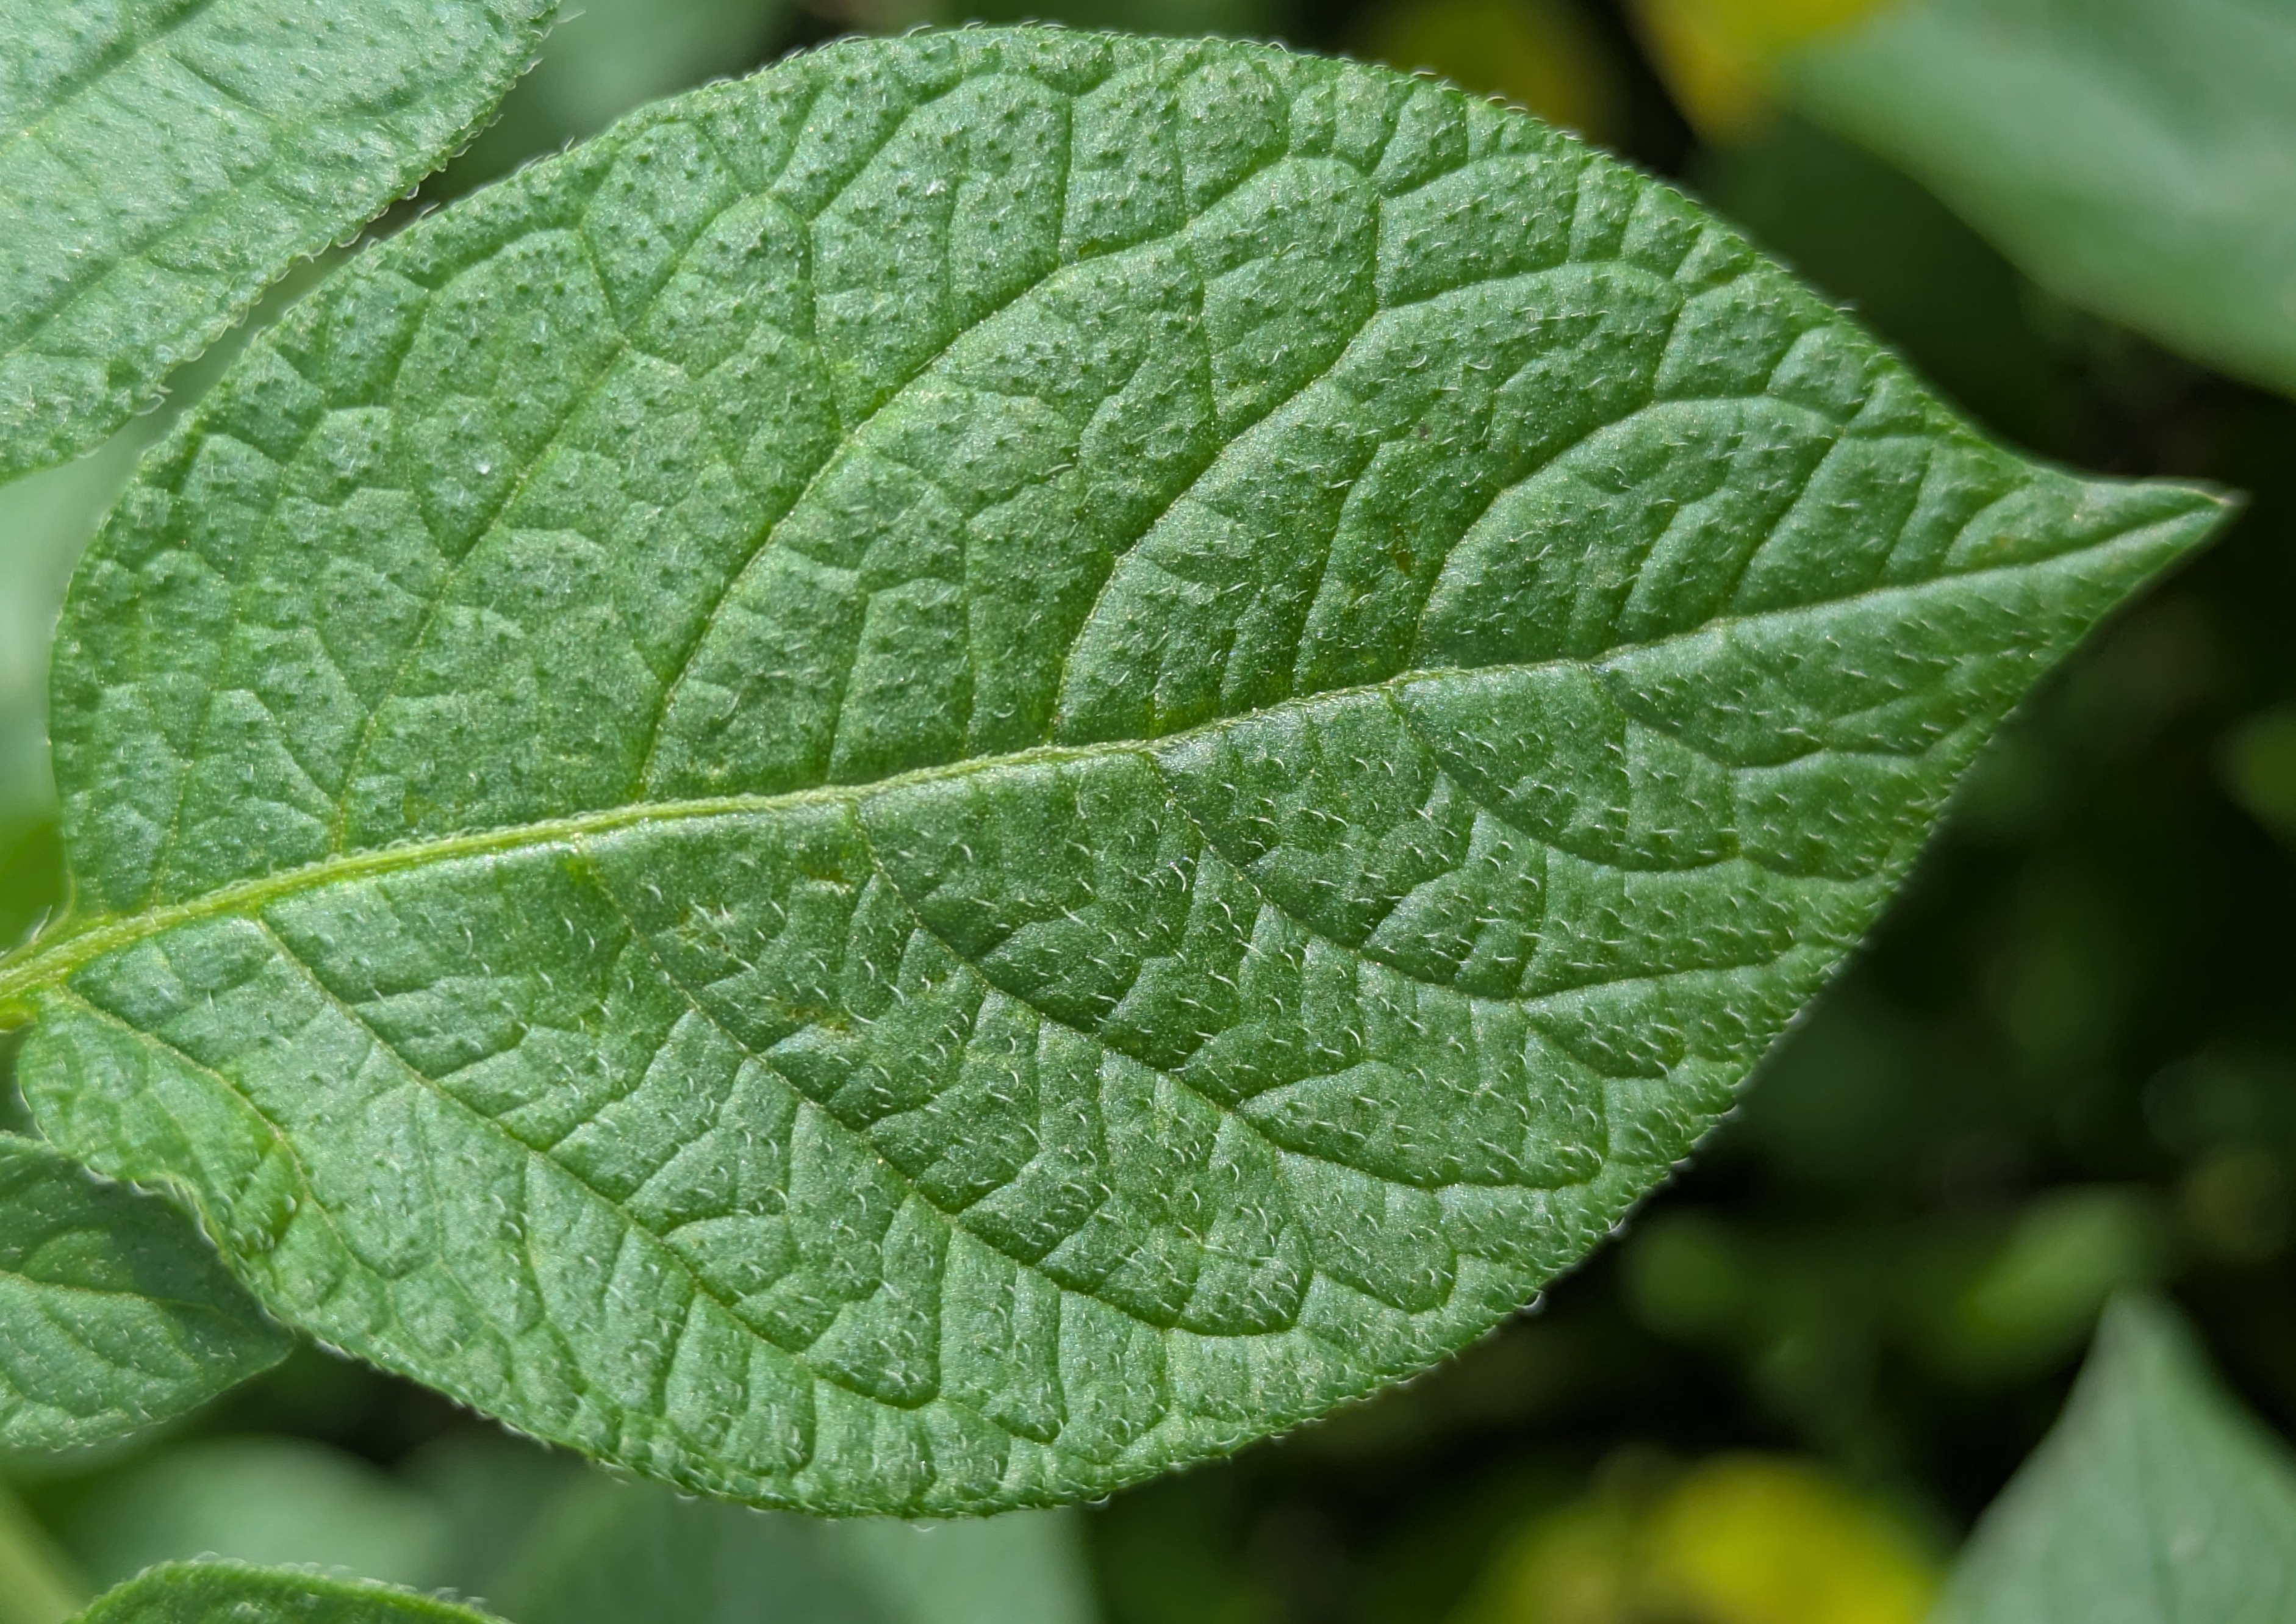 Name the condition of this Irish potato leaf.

healthy
